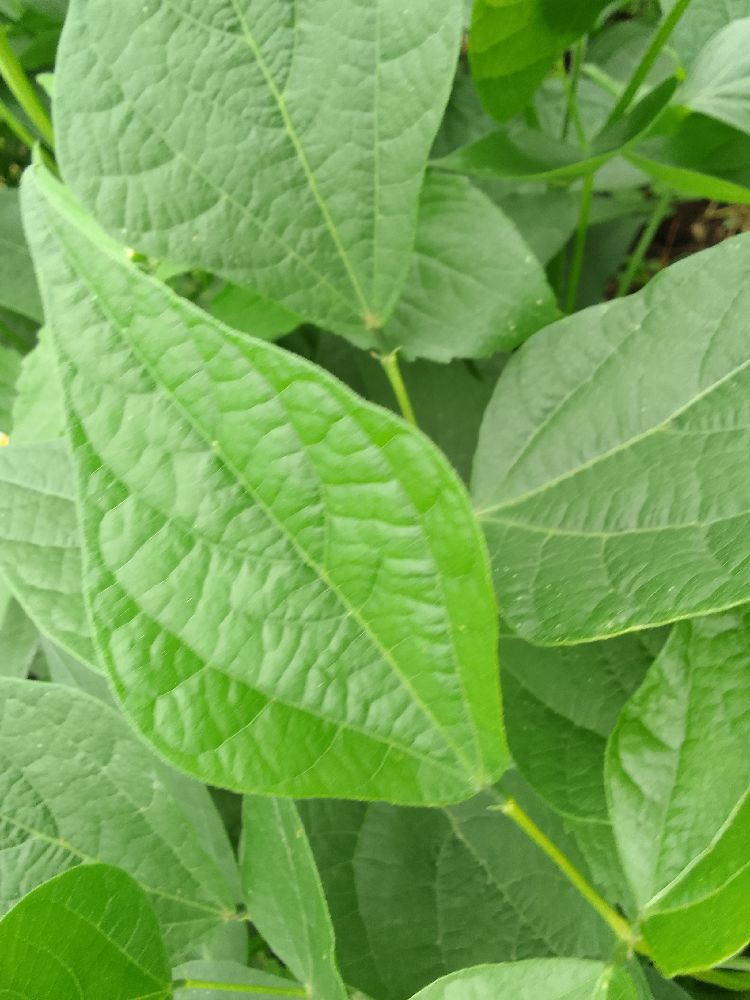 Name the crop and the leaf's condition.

common bean, healthy
